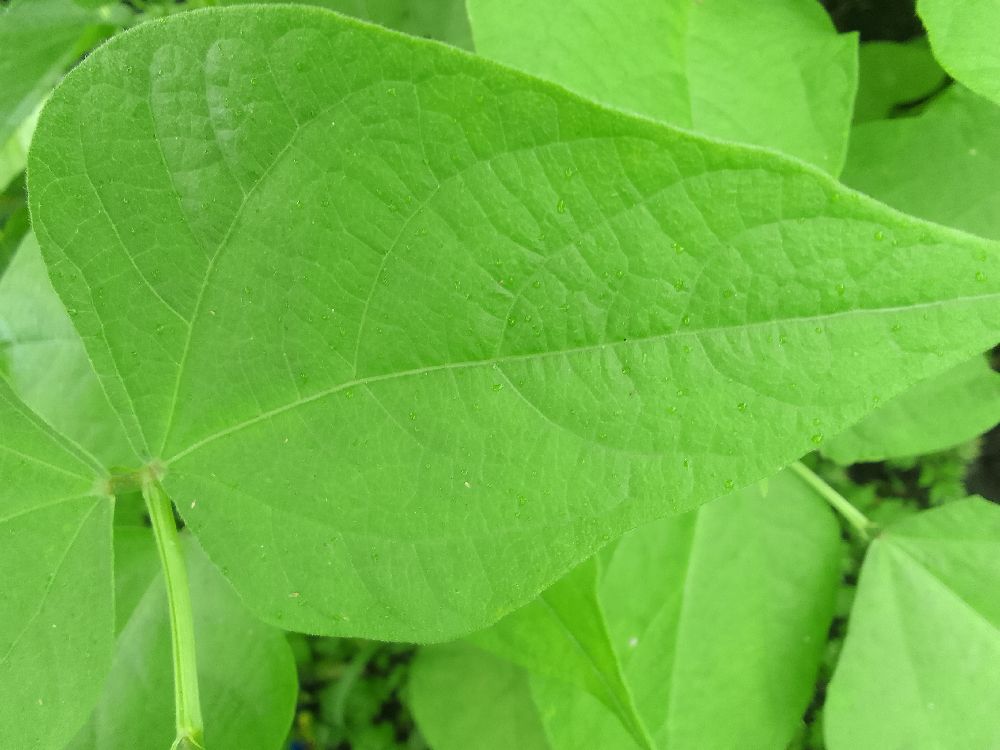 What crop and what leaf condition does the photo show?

common bean, healthy
